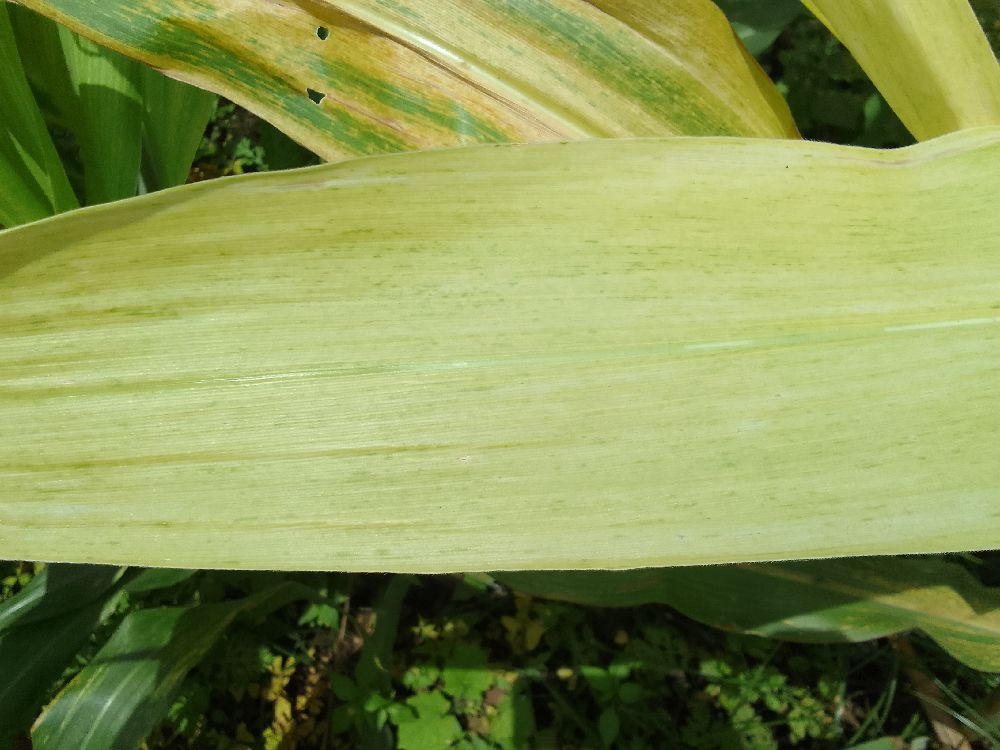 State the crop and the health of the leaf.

maize, maize lethal necrosis
